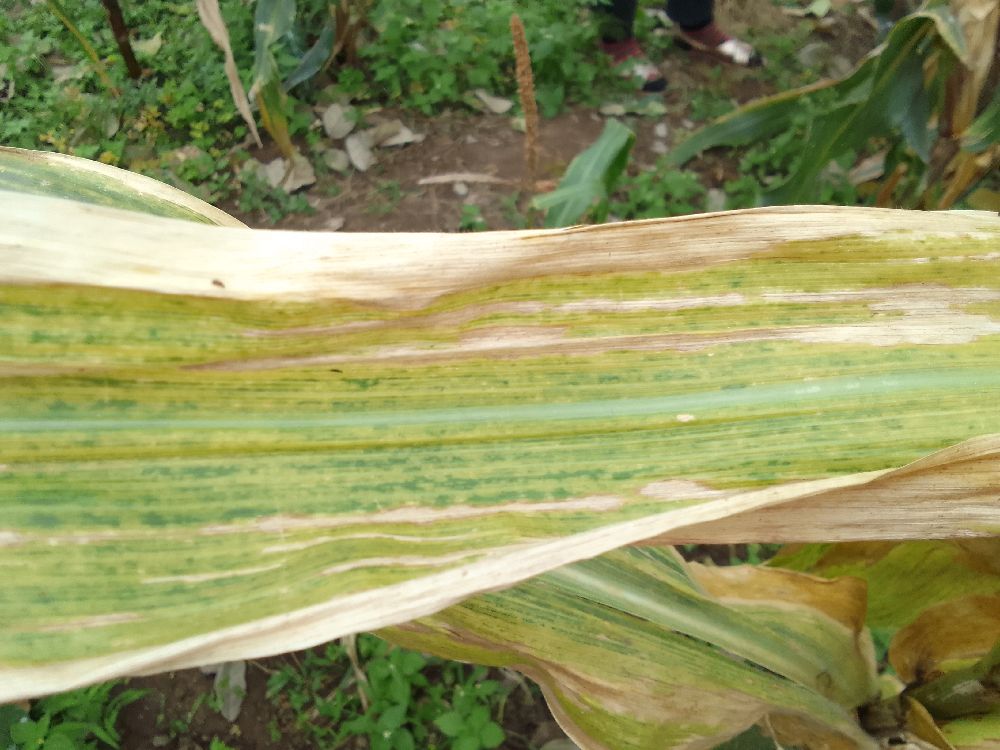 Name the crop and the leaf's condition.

maize, maize lethal necrosis
